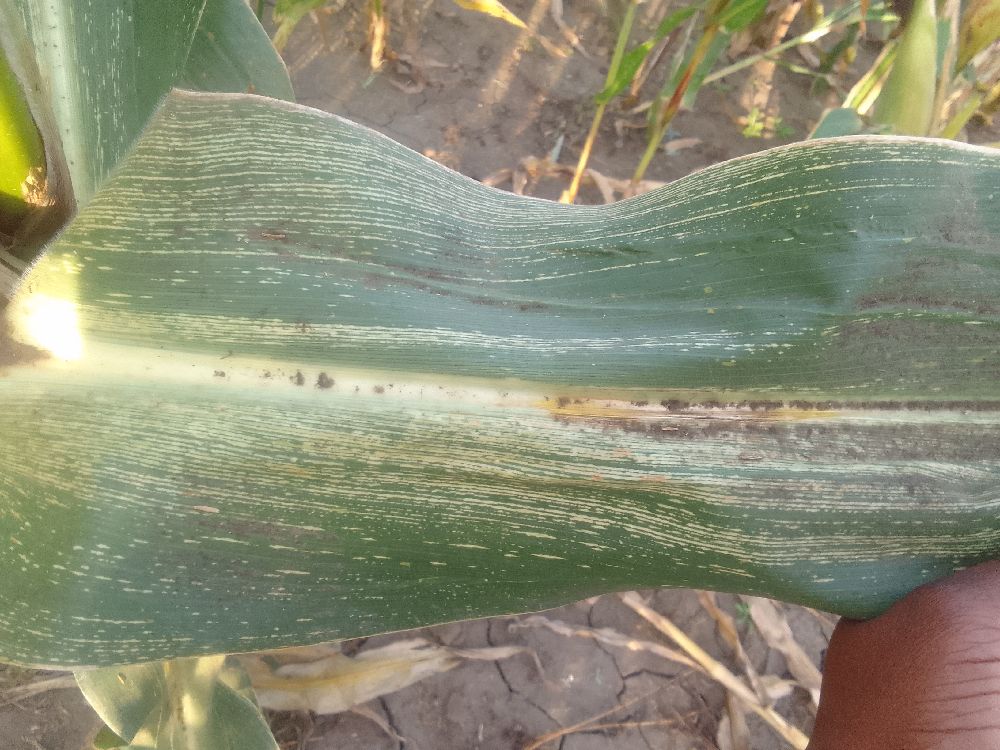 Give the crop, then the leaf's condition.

maize, maize streak virus
